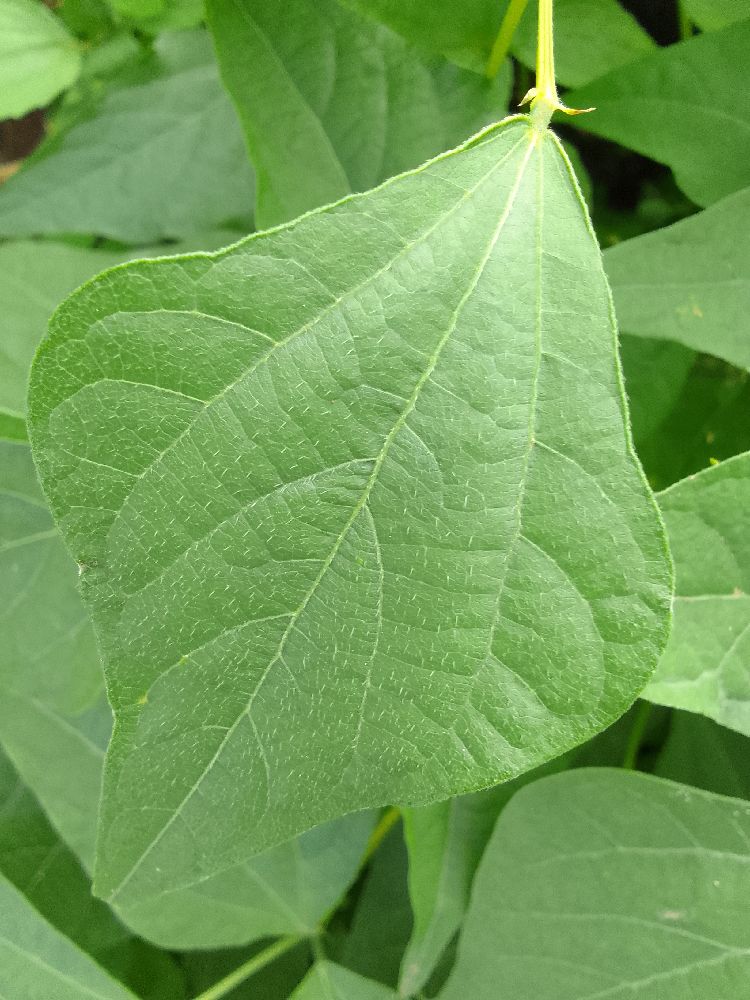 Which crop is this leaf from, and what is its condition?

common bean, healthy
